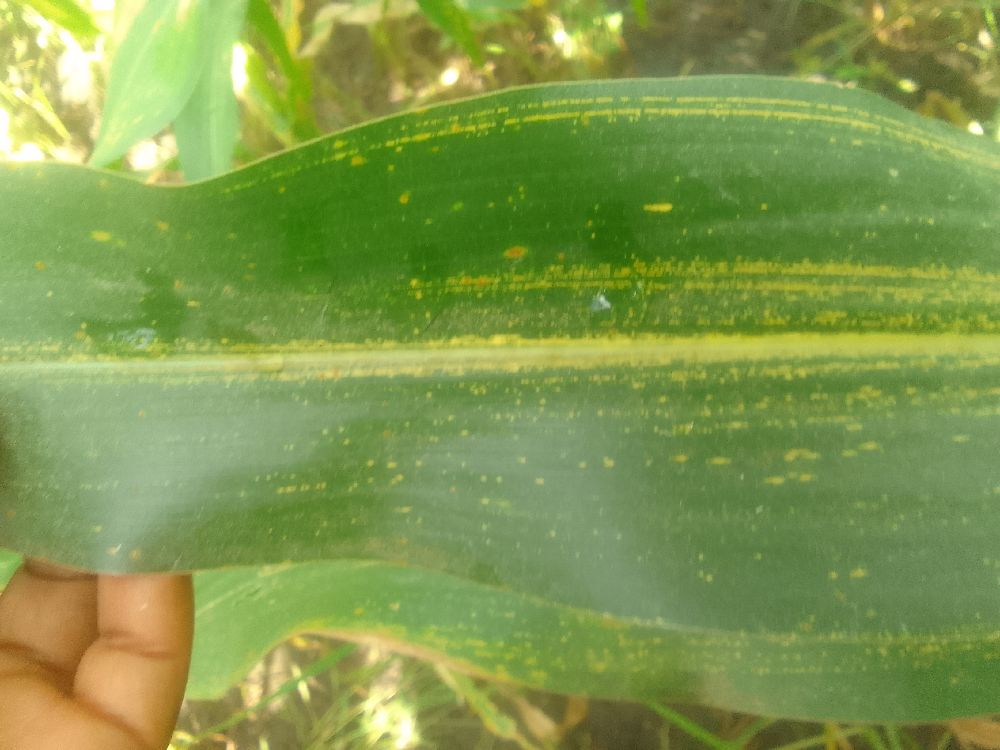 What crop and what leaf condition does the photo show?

maize, maize streak virus
